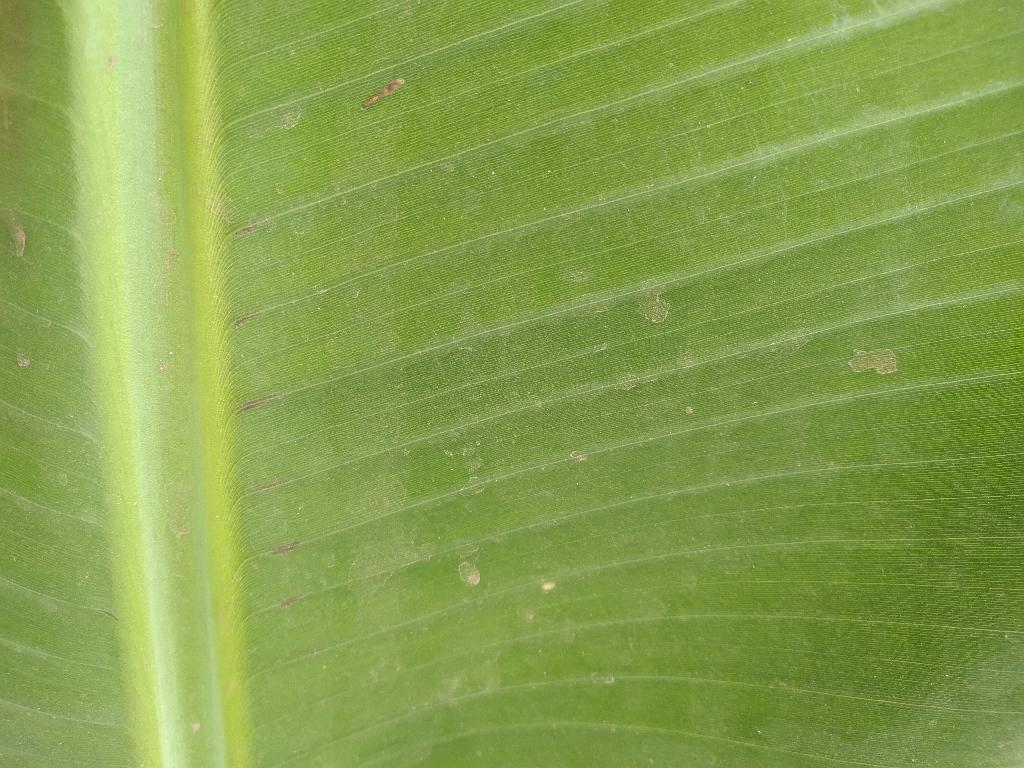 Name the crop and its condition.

banana, healthy
